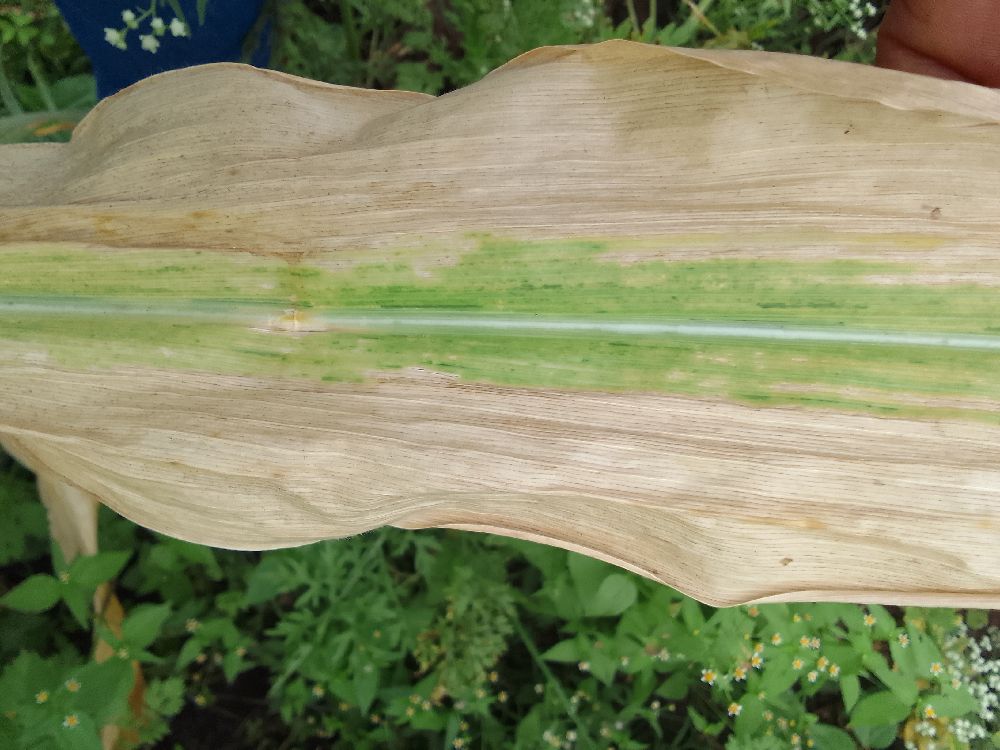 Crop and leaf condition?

maize, maize lethal necrosis
